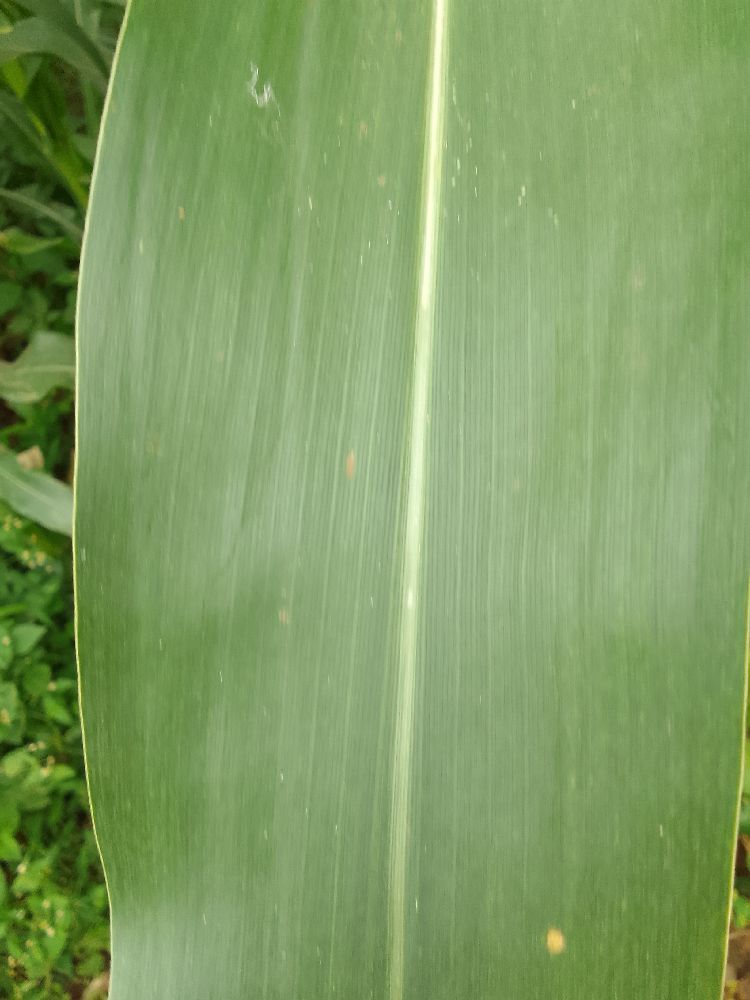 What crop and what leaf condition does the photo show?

maize, healthy
